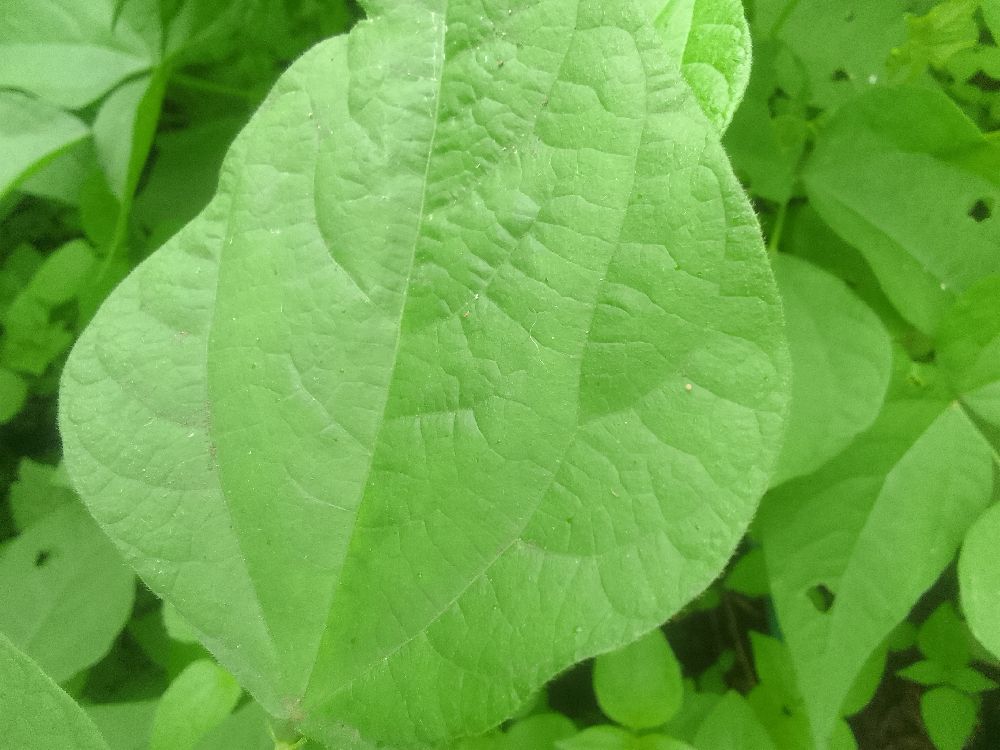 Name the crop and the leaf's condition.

common bean, healthy
